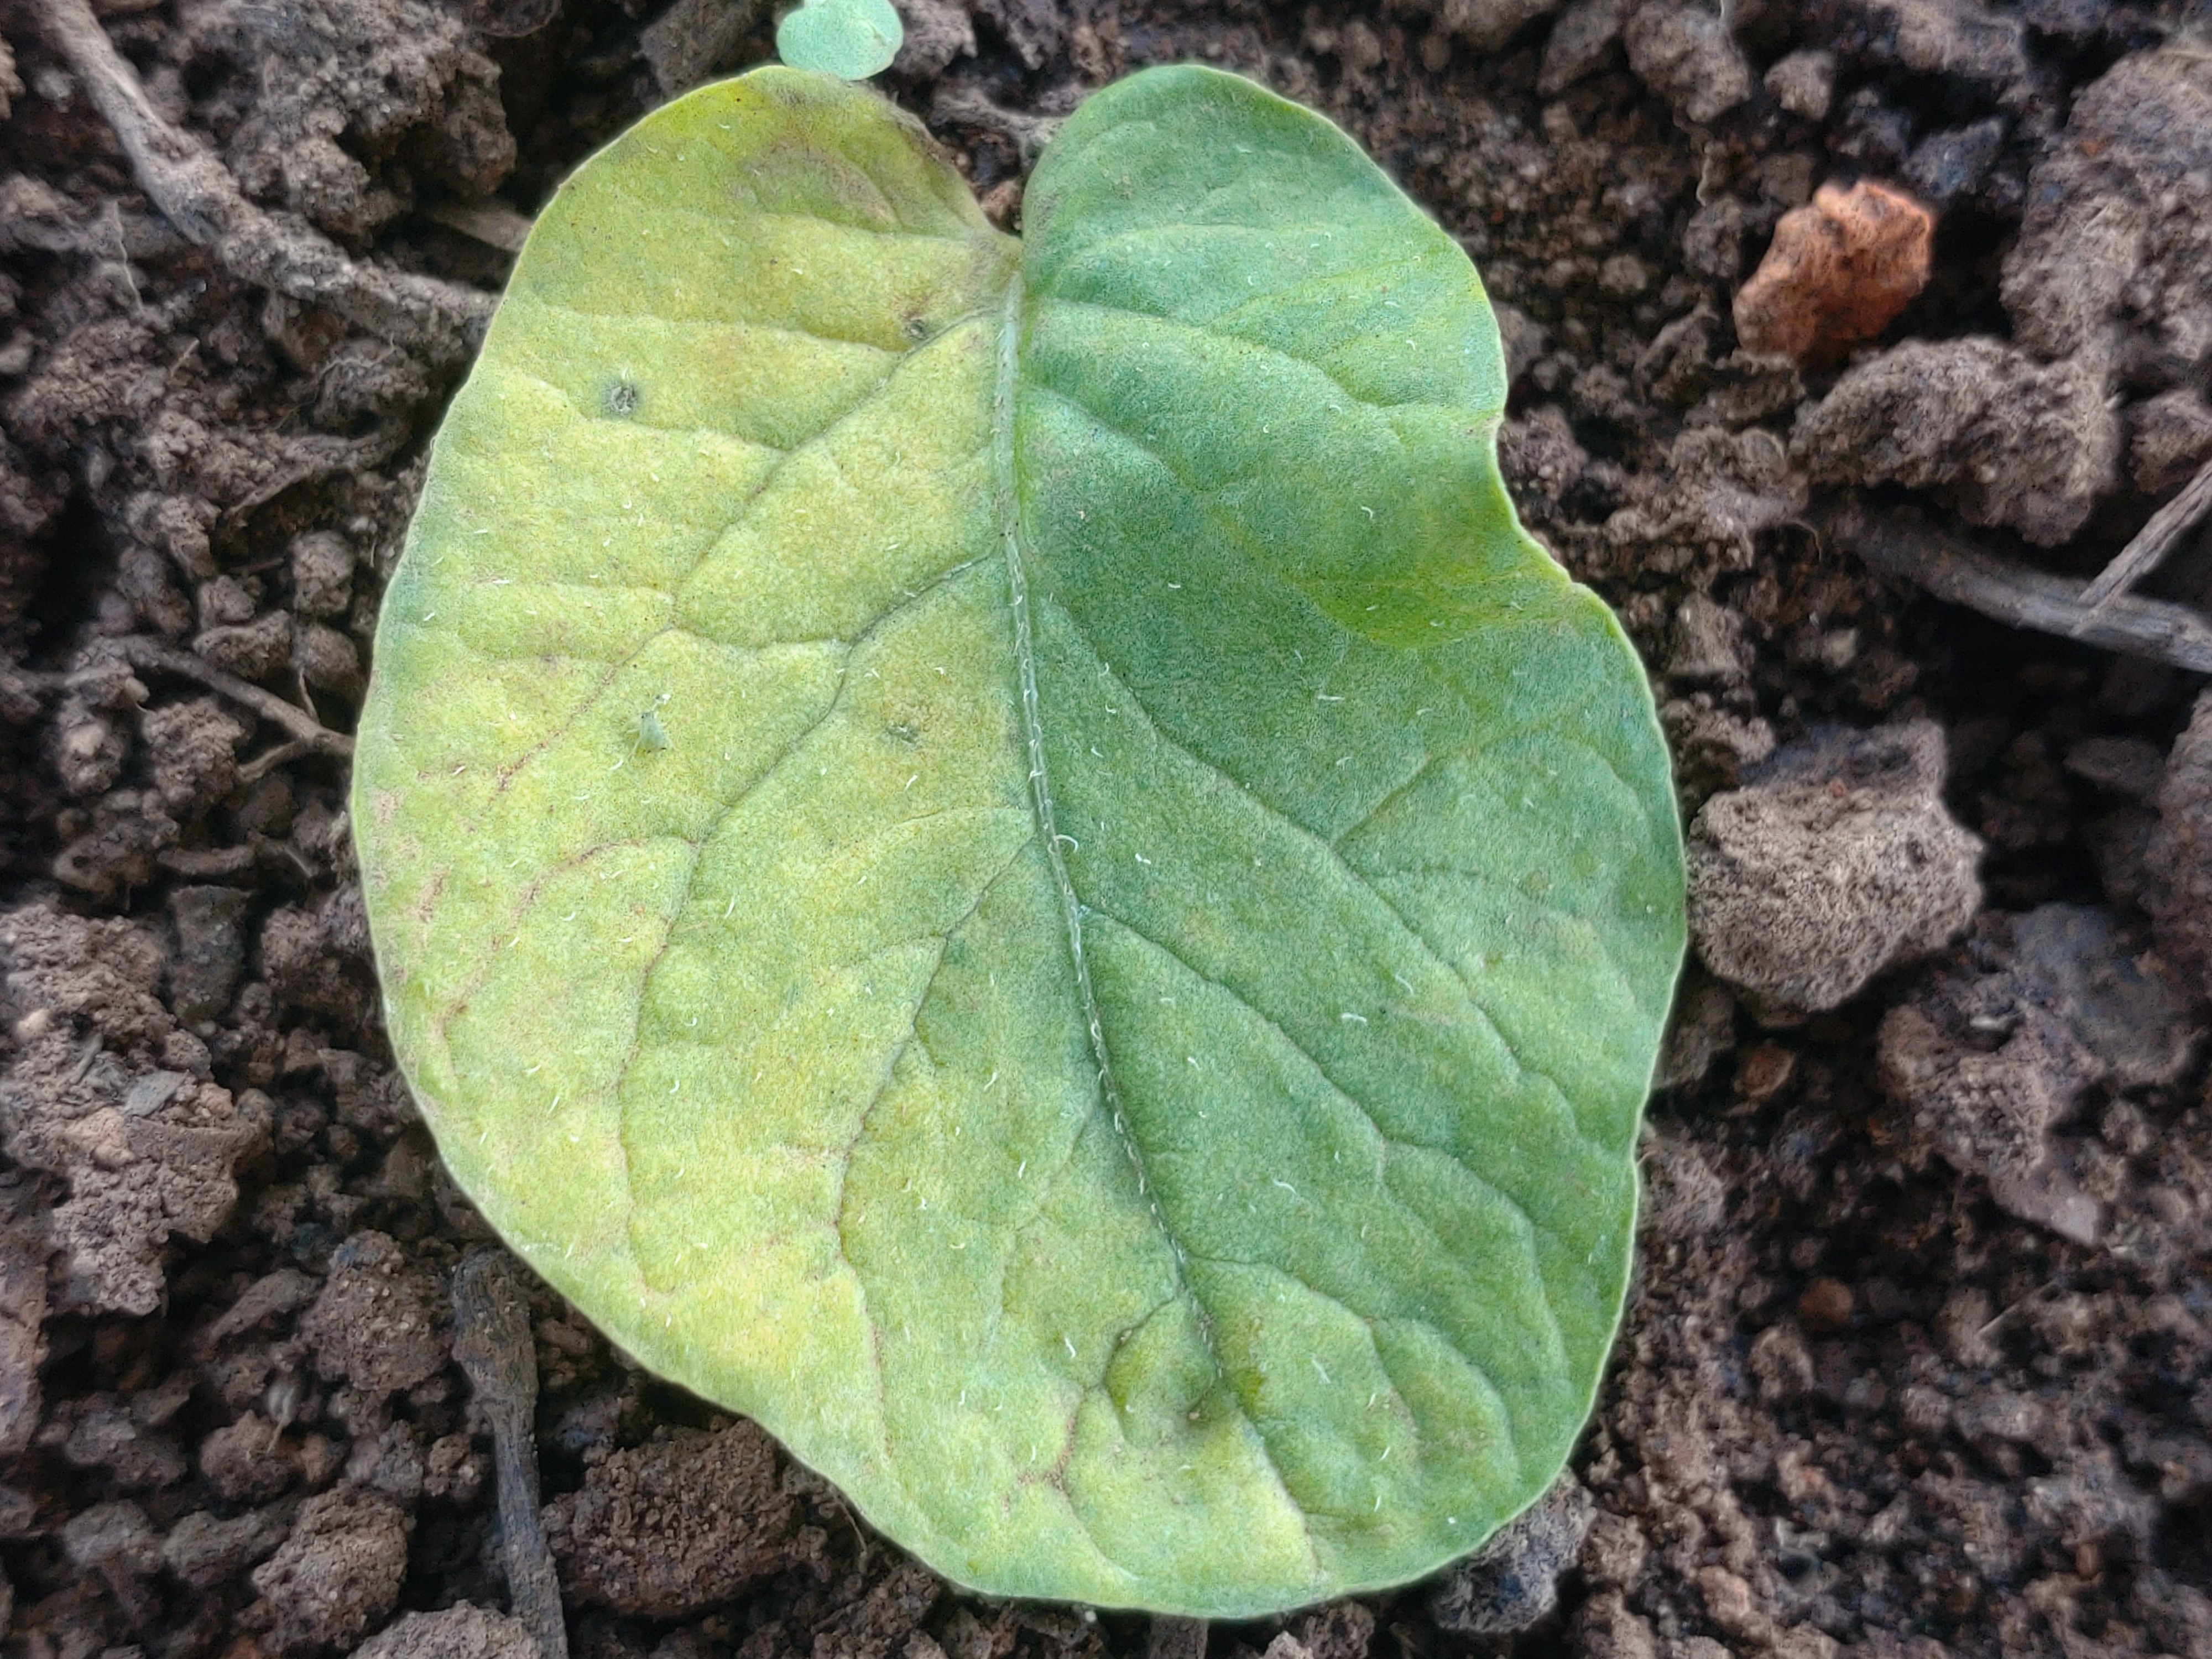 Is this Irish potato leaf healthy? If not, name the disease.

late blight
